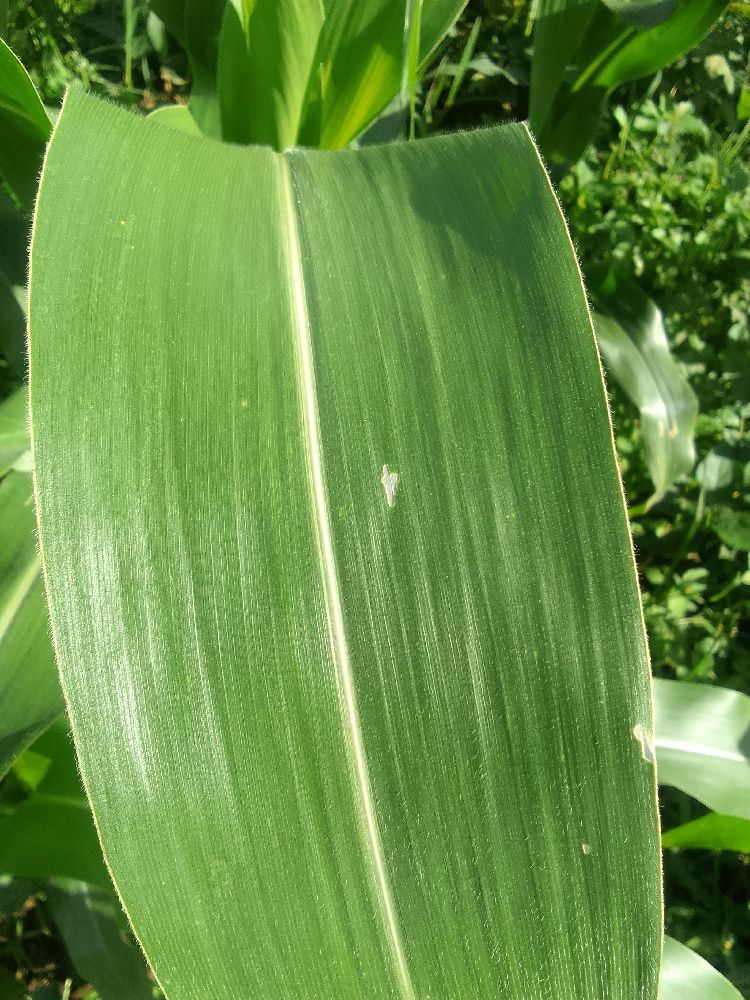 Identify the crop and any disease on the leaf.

maize, healthy
